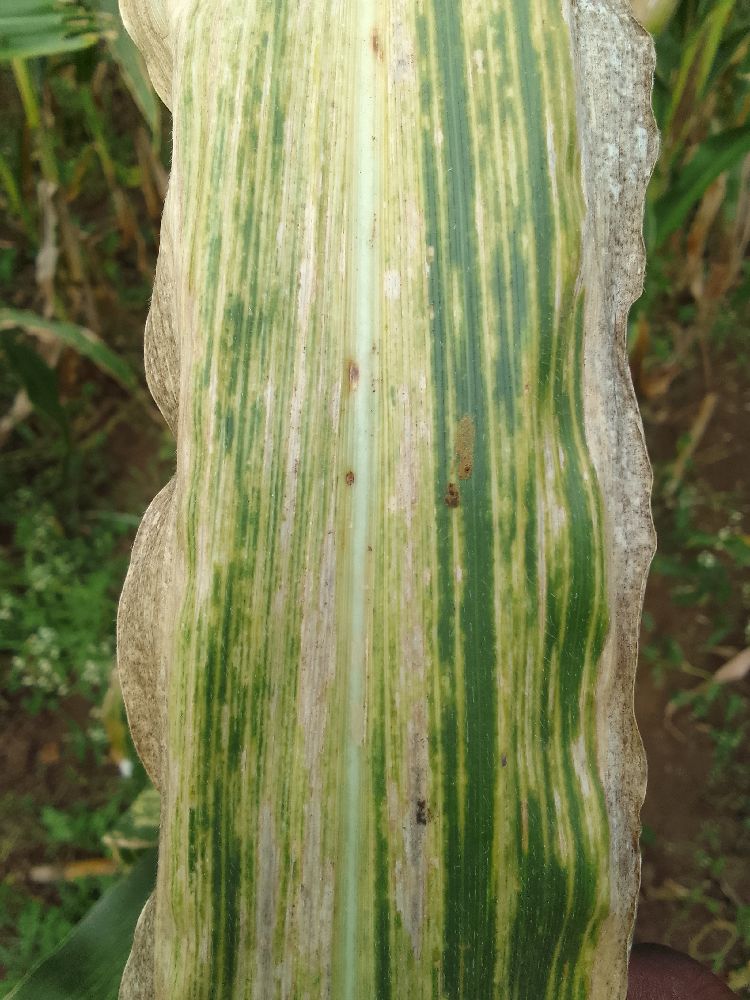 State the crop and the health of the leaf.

maize, maize lethal necrosis
